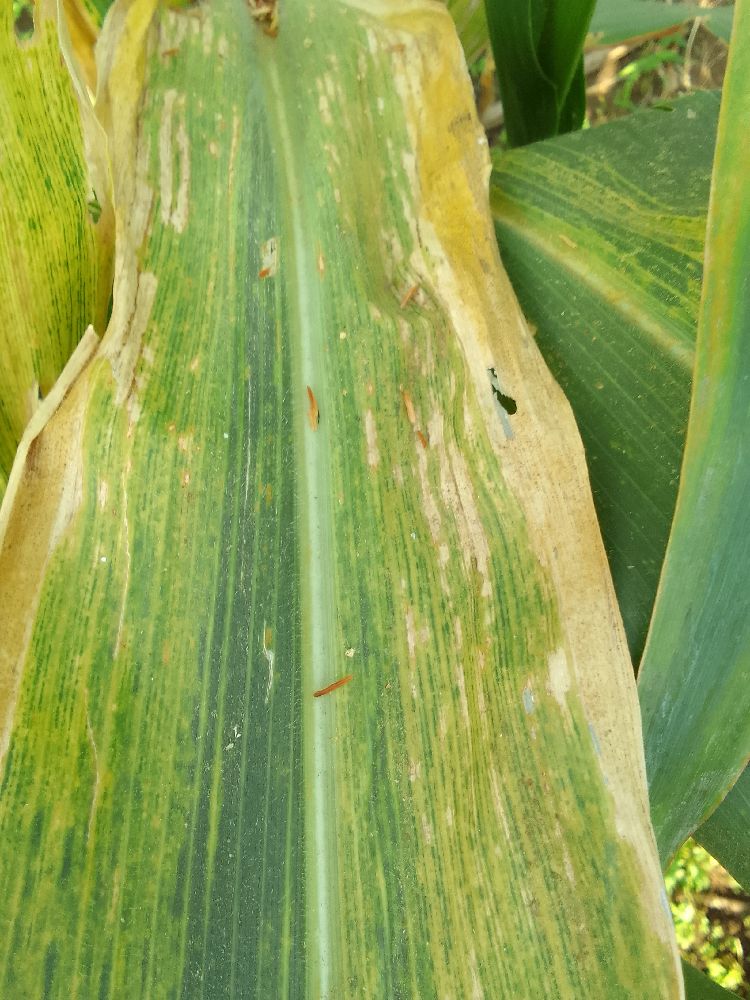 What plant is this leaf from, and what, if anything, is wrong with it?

maize, maize lethal necrosis
